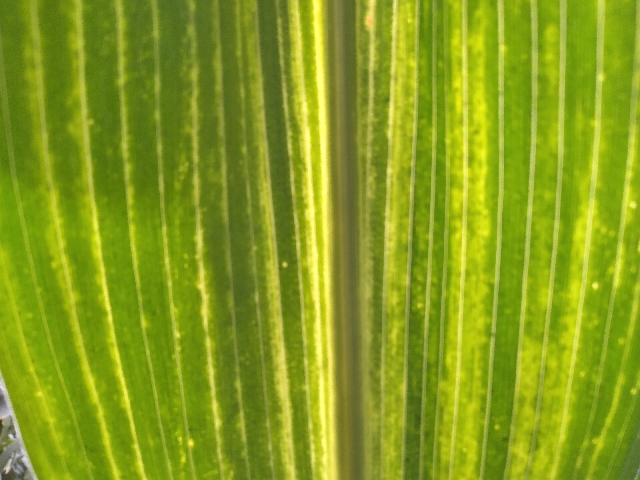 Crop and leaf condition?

maize, maize lethal necrosis
